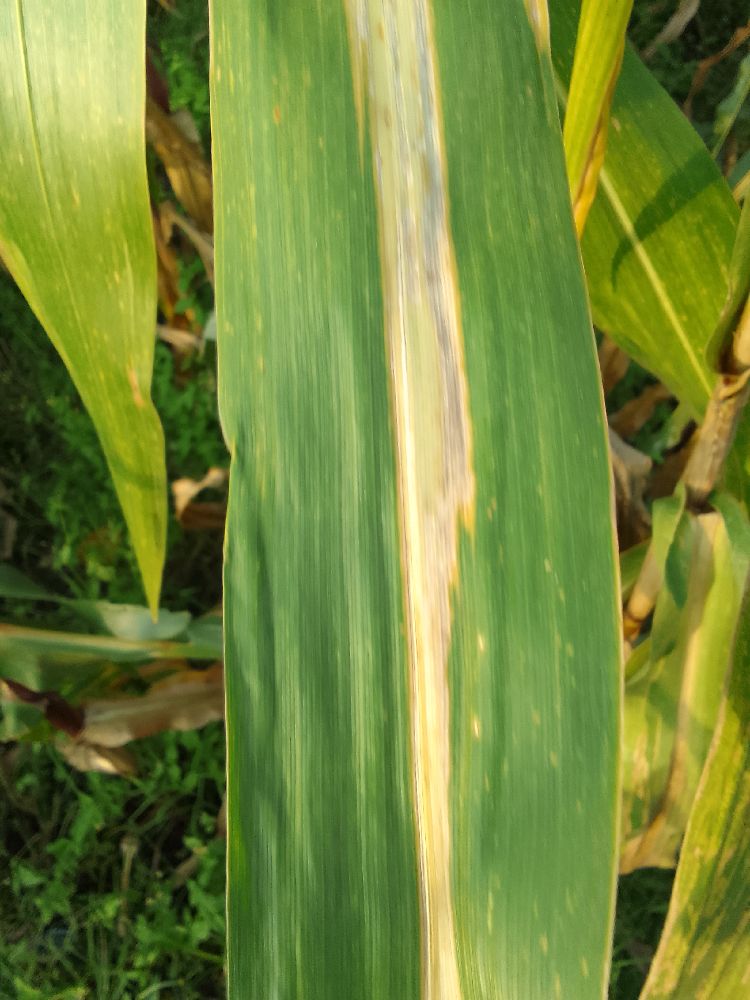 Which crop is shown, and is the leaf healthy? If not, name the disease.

maize, maize lethal necrosis
